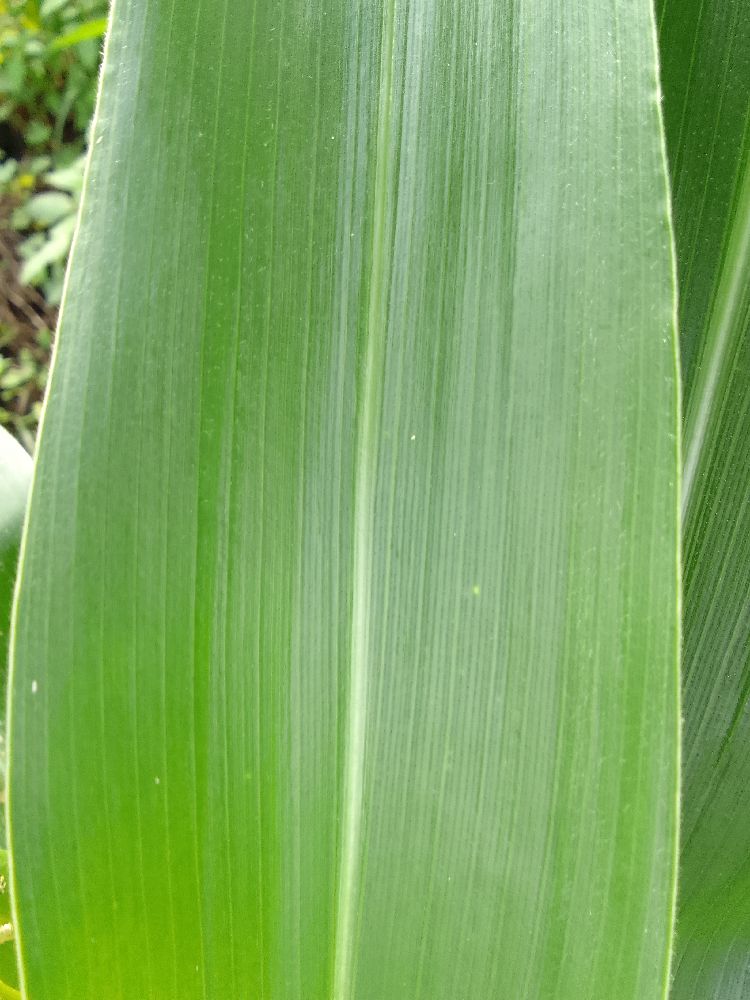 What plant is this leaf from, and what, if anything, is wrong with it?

maize, healthy
